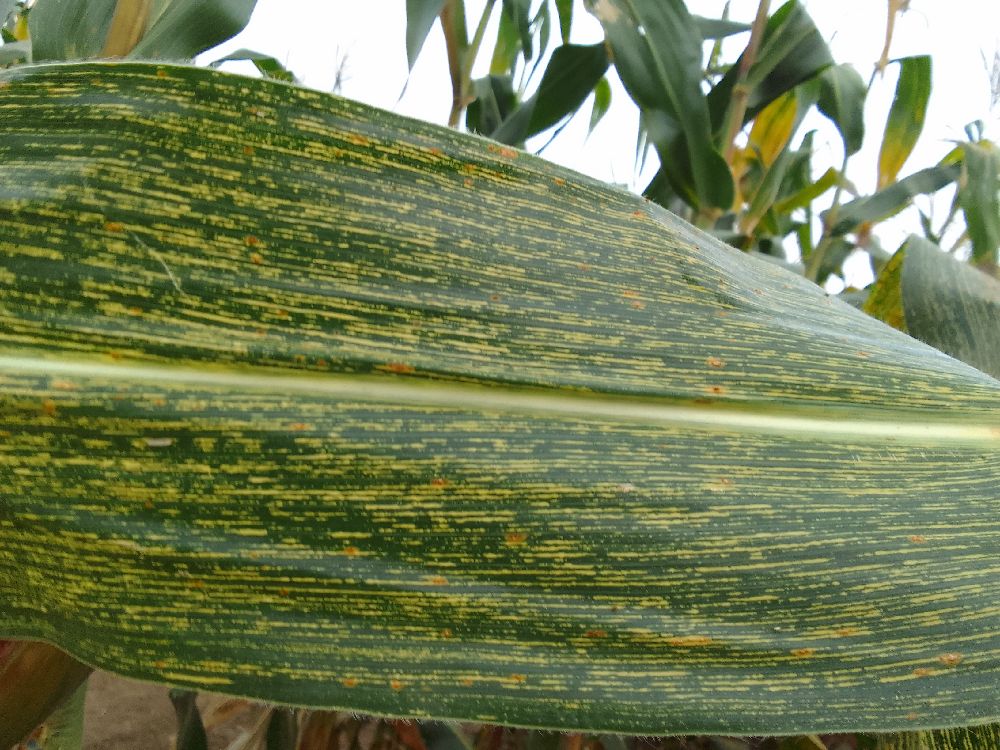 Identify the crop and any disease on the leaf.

maize, maize streak virus
